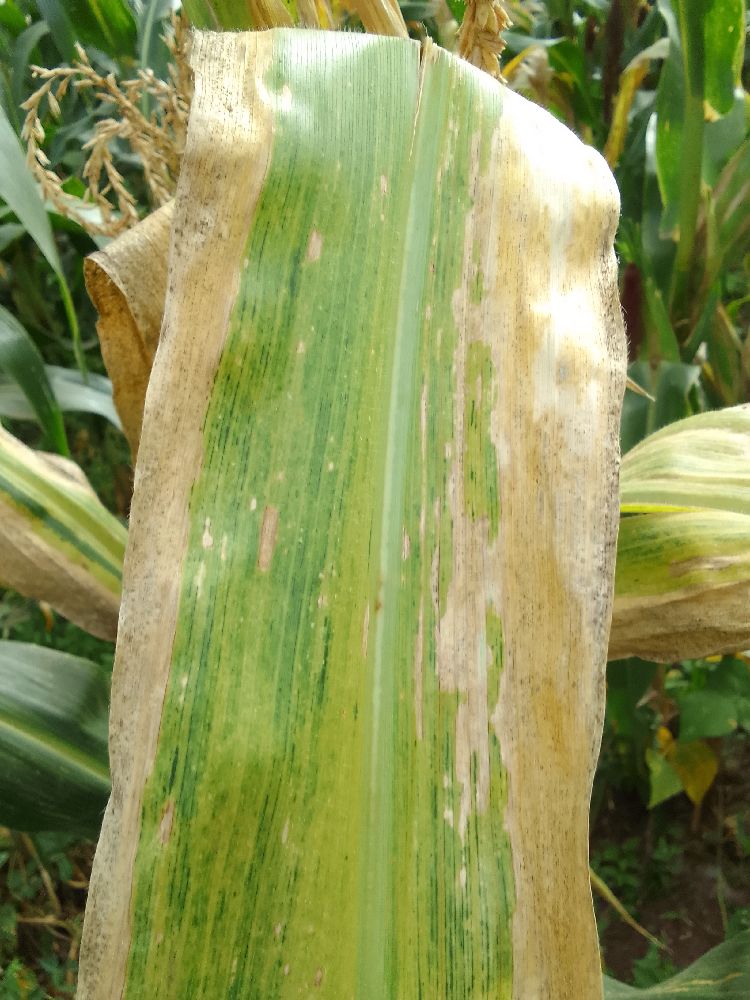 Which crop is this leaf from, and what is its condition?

maize, maize lethal necrosis
